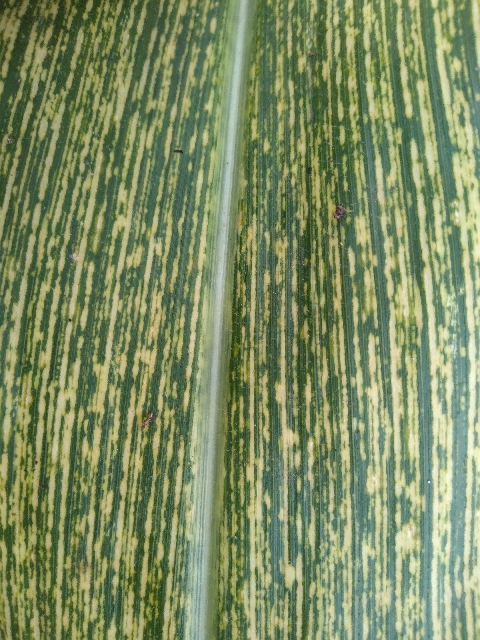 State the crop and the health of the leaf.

maize, maize streak virus
